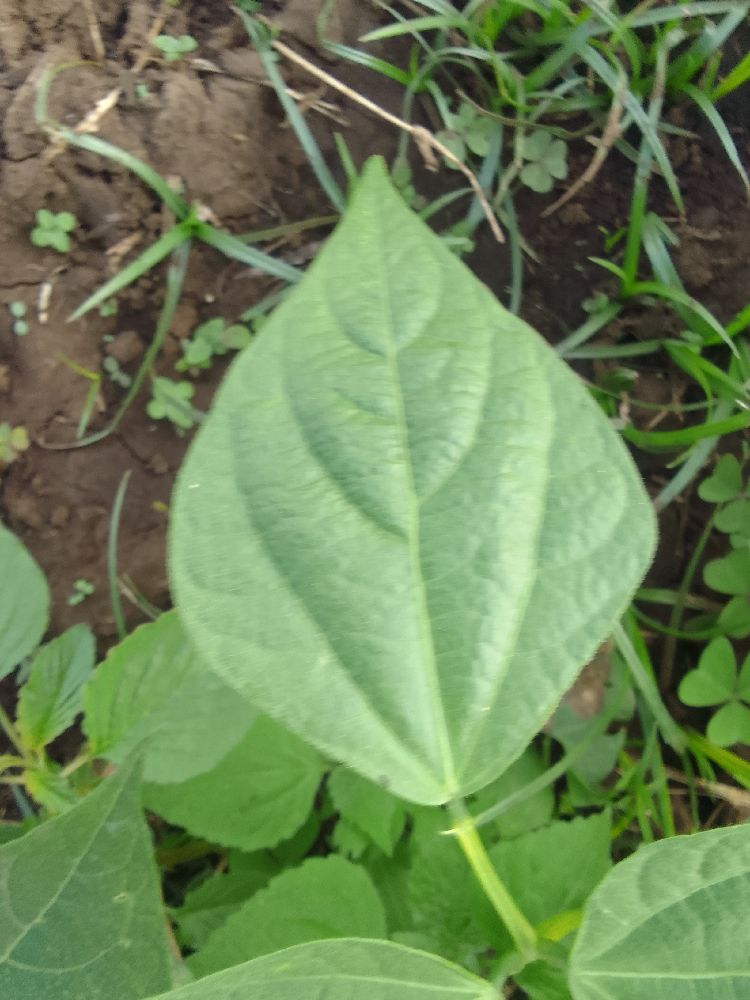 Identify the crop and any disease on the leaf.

common bean, healthy
